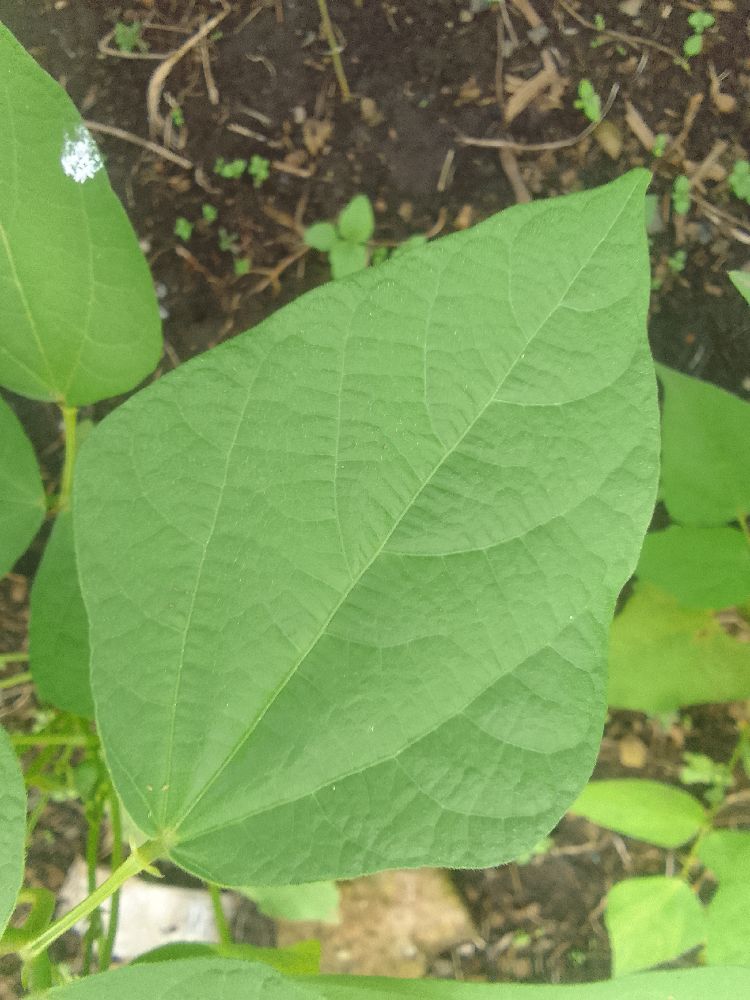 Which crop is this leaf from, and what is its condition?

common bean, healthy
